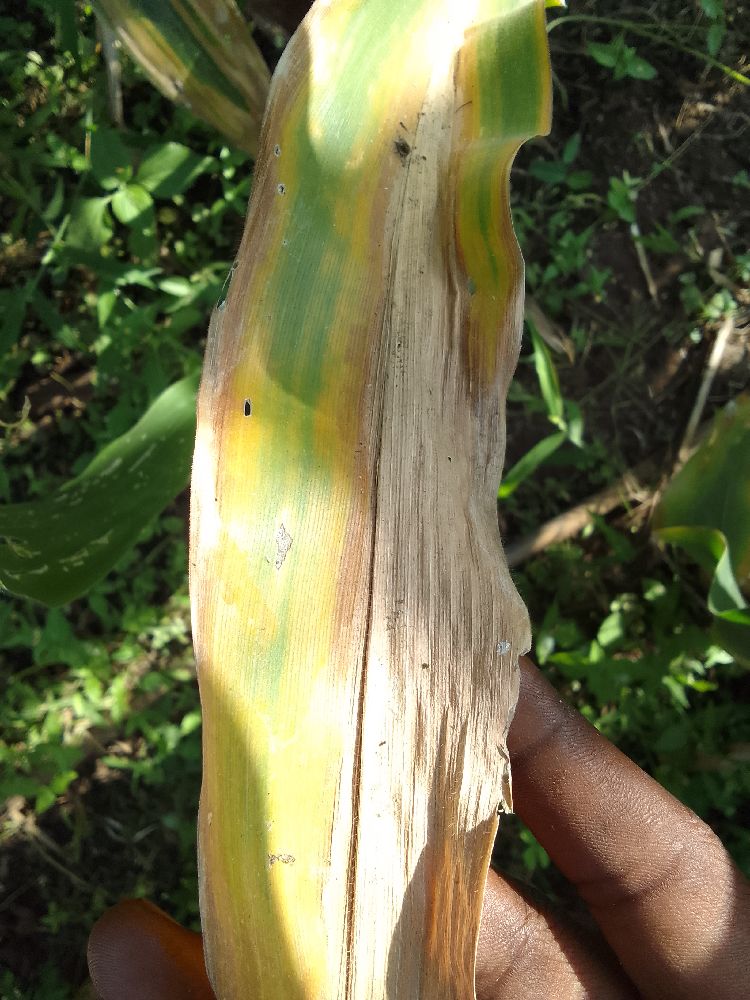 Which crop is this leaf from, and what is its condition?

maize, maize lethal necrosis
